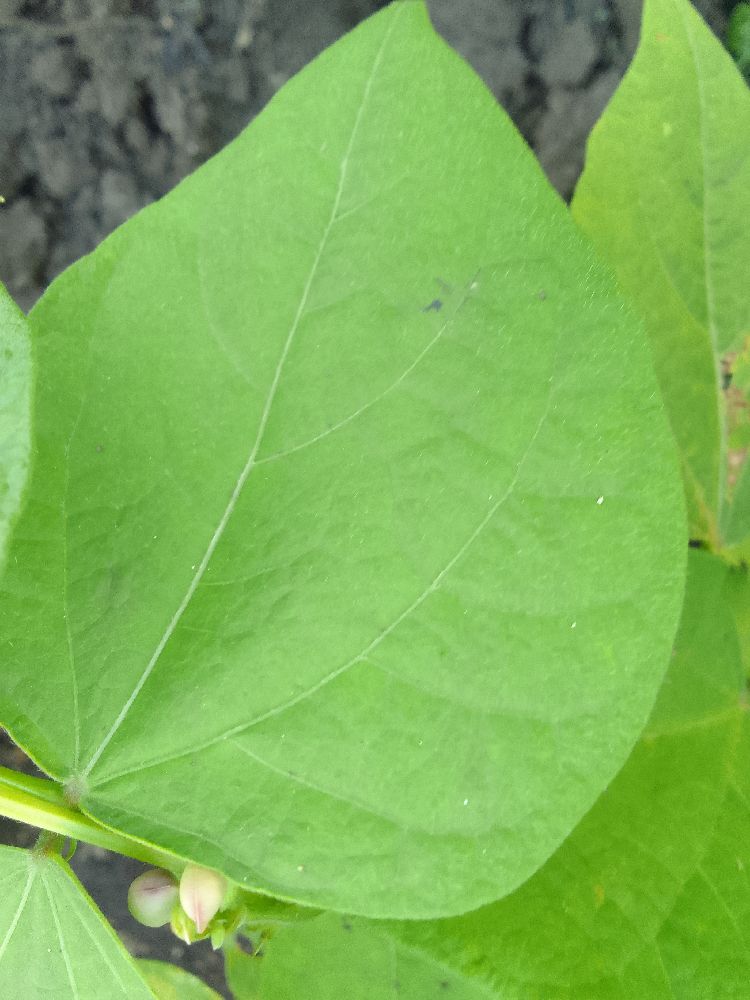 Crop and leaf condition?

common bean, healthy
